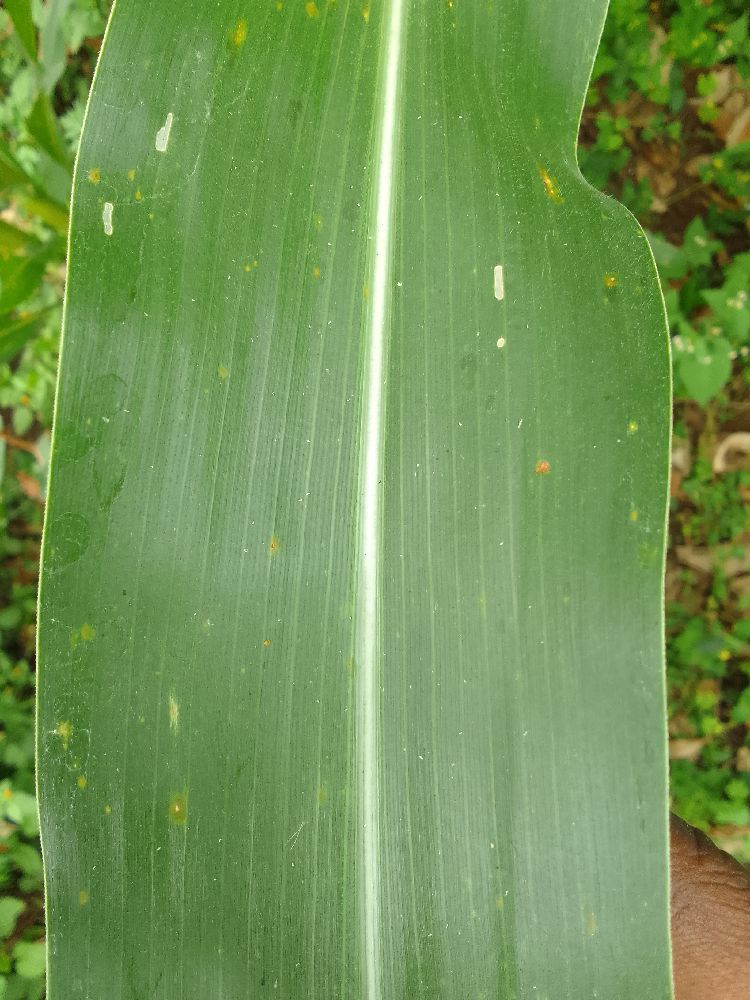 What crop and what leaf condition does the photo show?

maize, healthy
